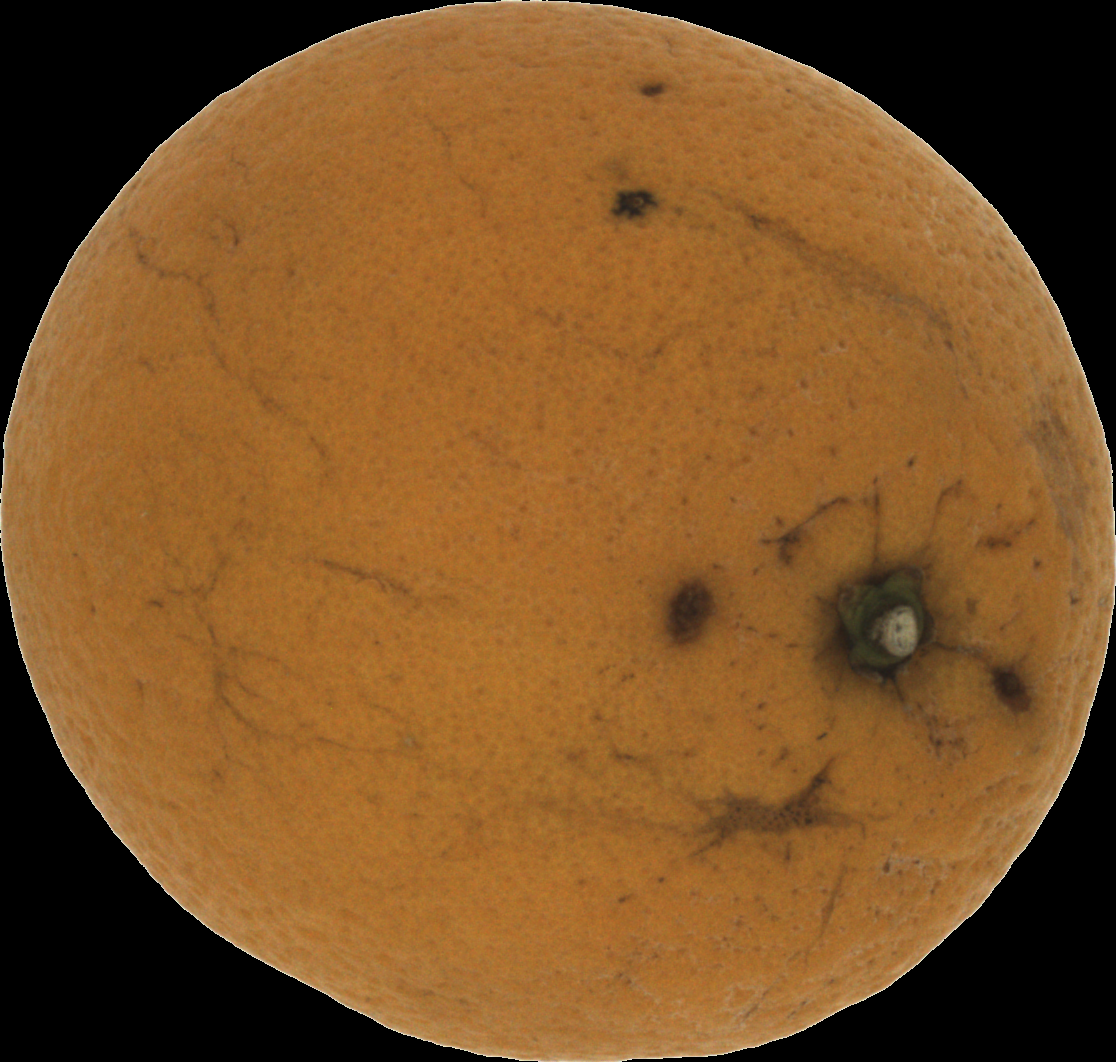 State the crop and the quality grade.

orange, bad
